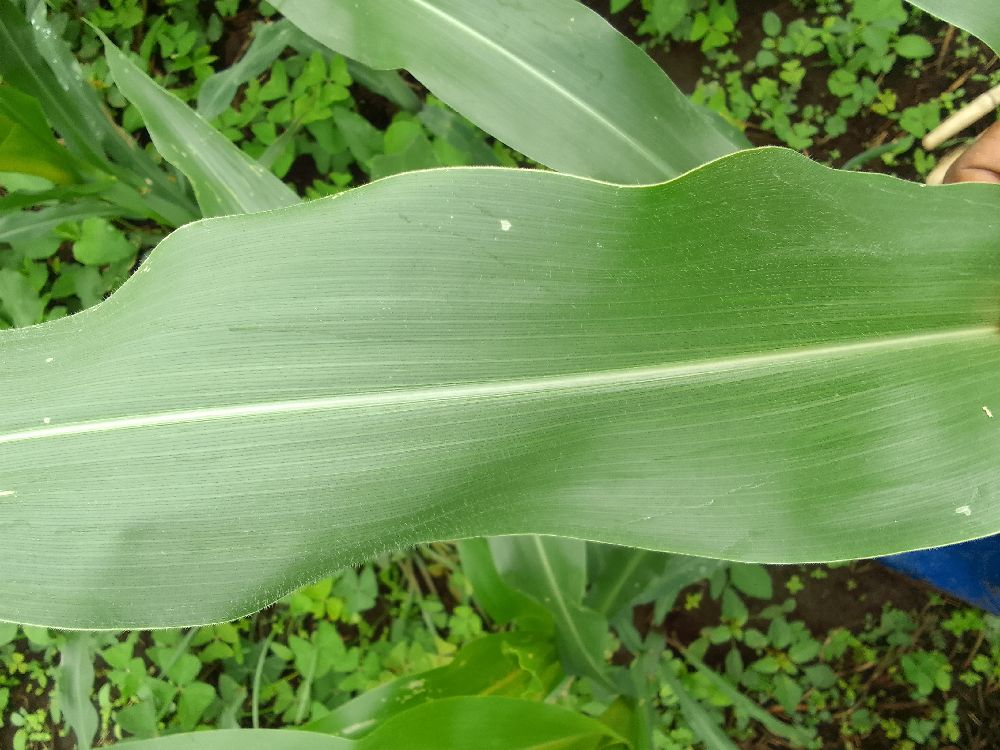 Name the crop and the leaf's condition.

maize, healthy
